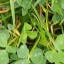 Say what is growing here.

unstructured weed
